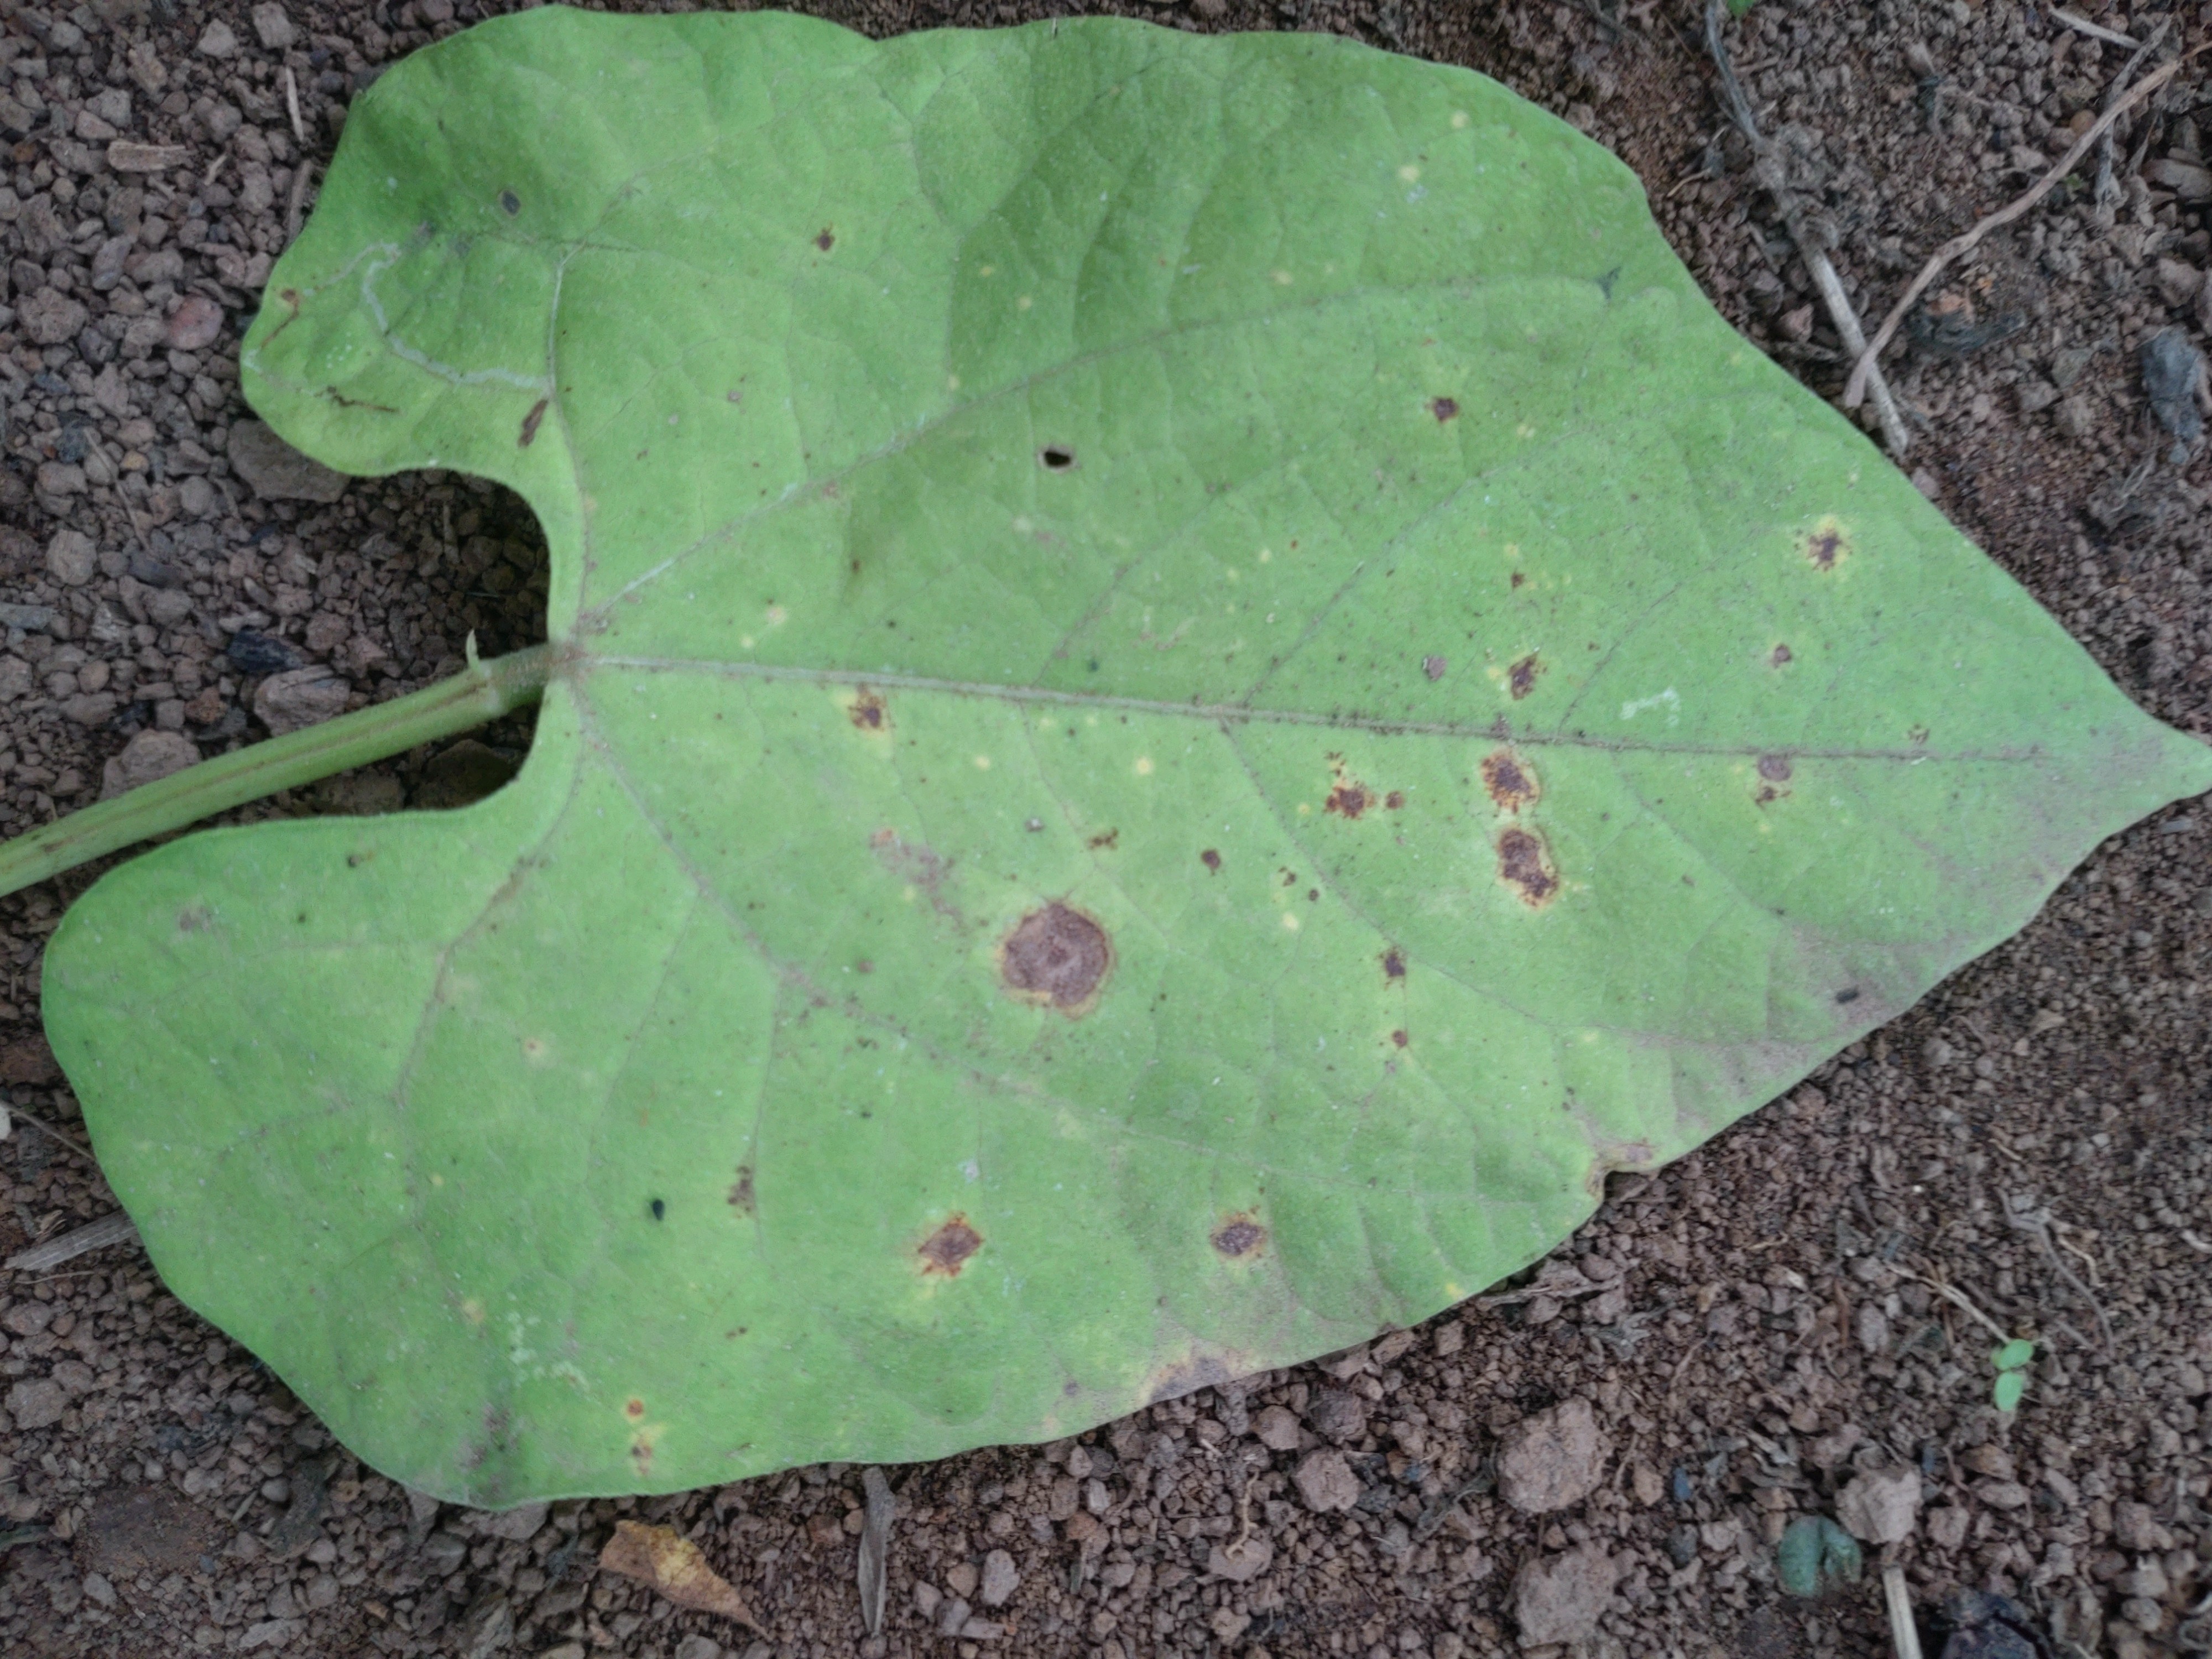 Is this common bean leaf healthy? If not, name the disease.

rust
